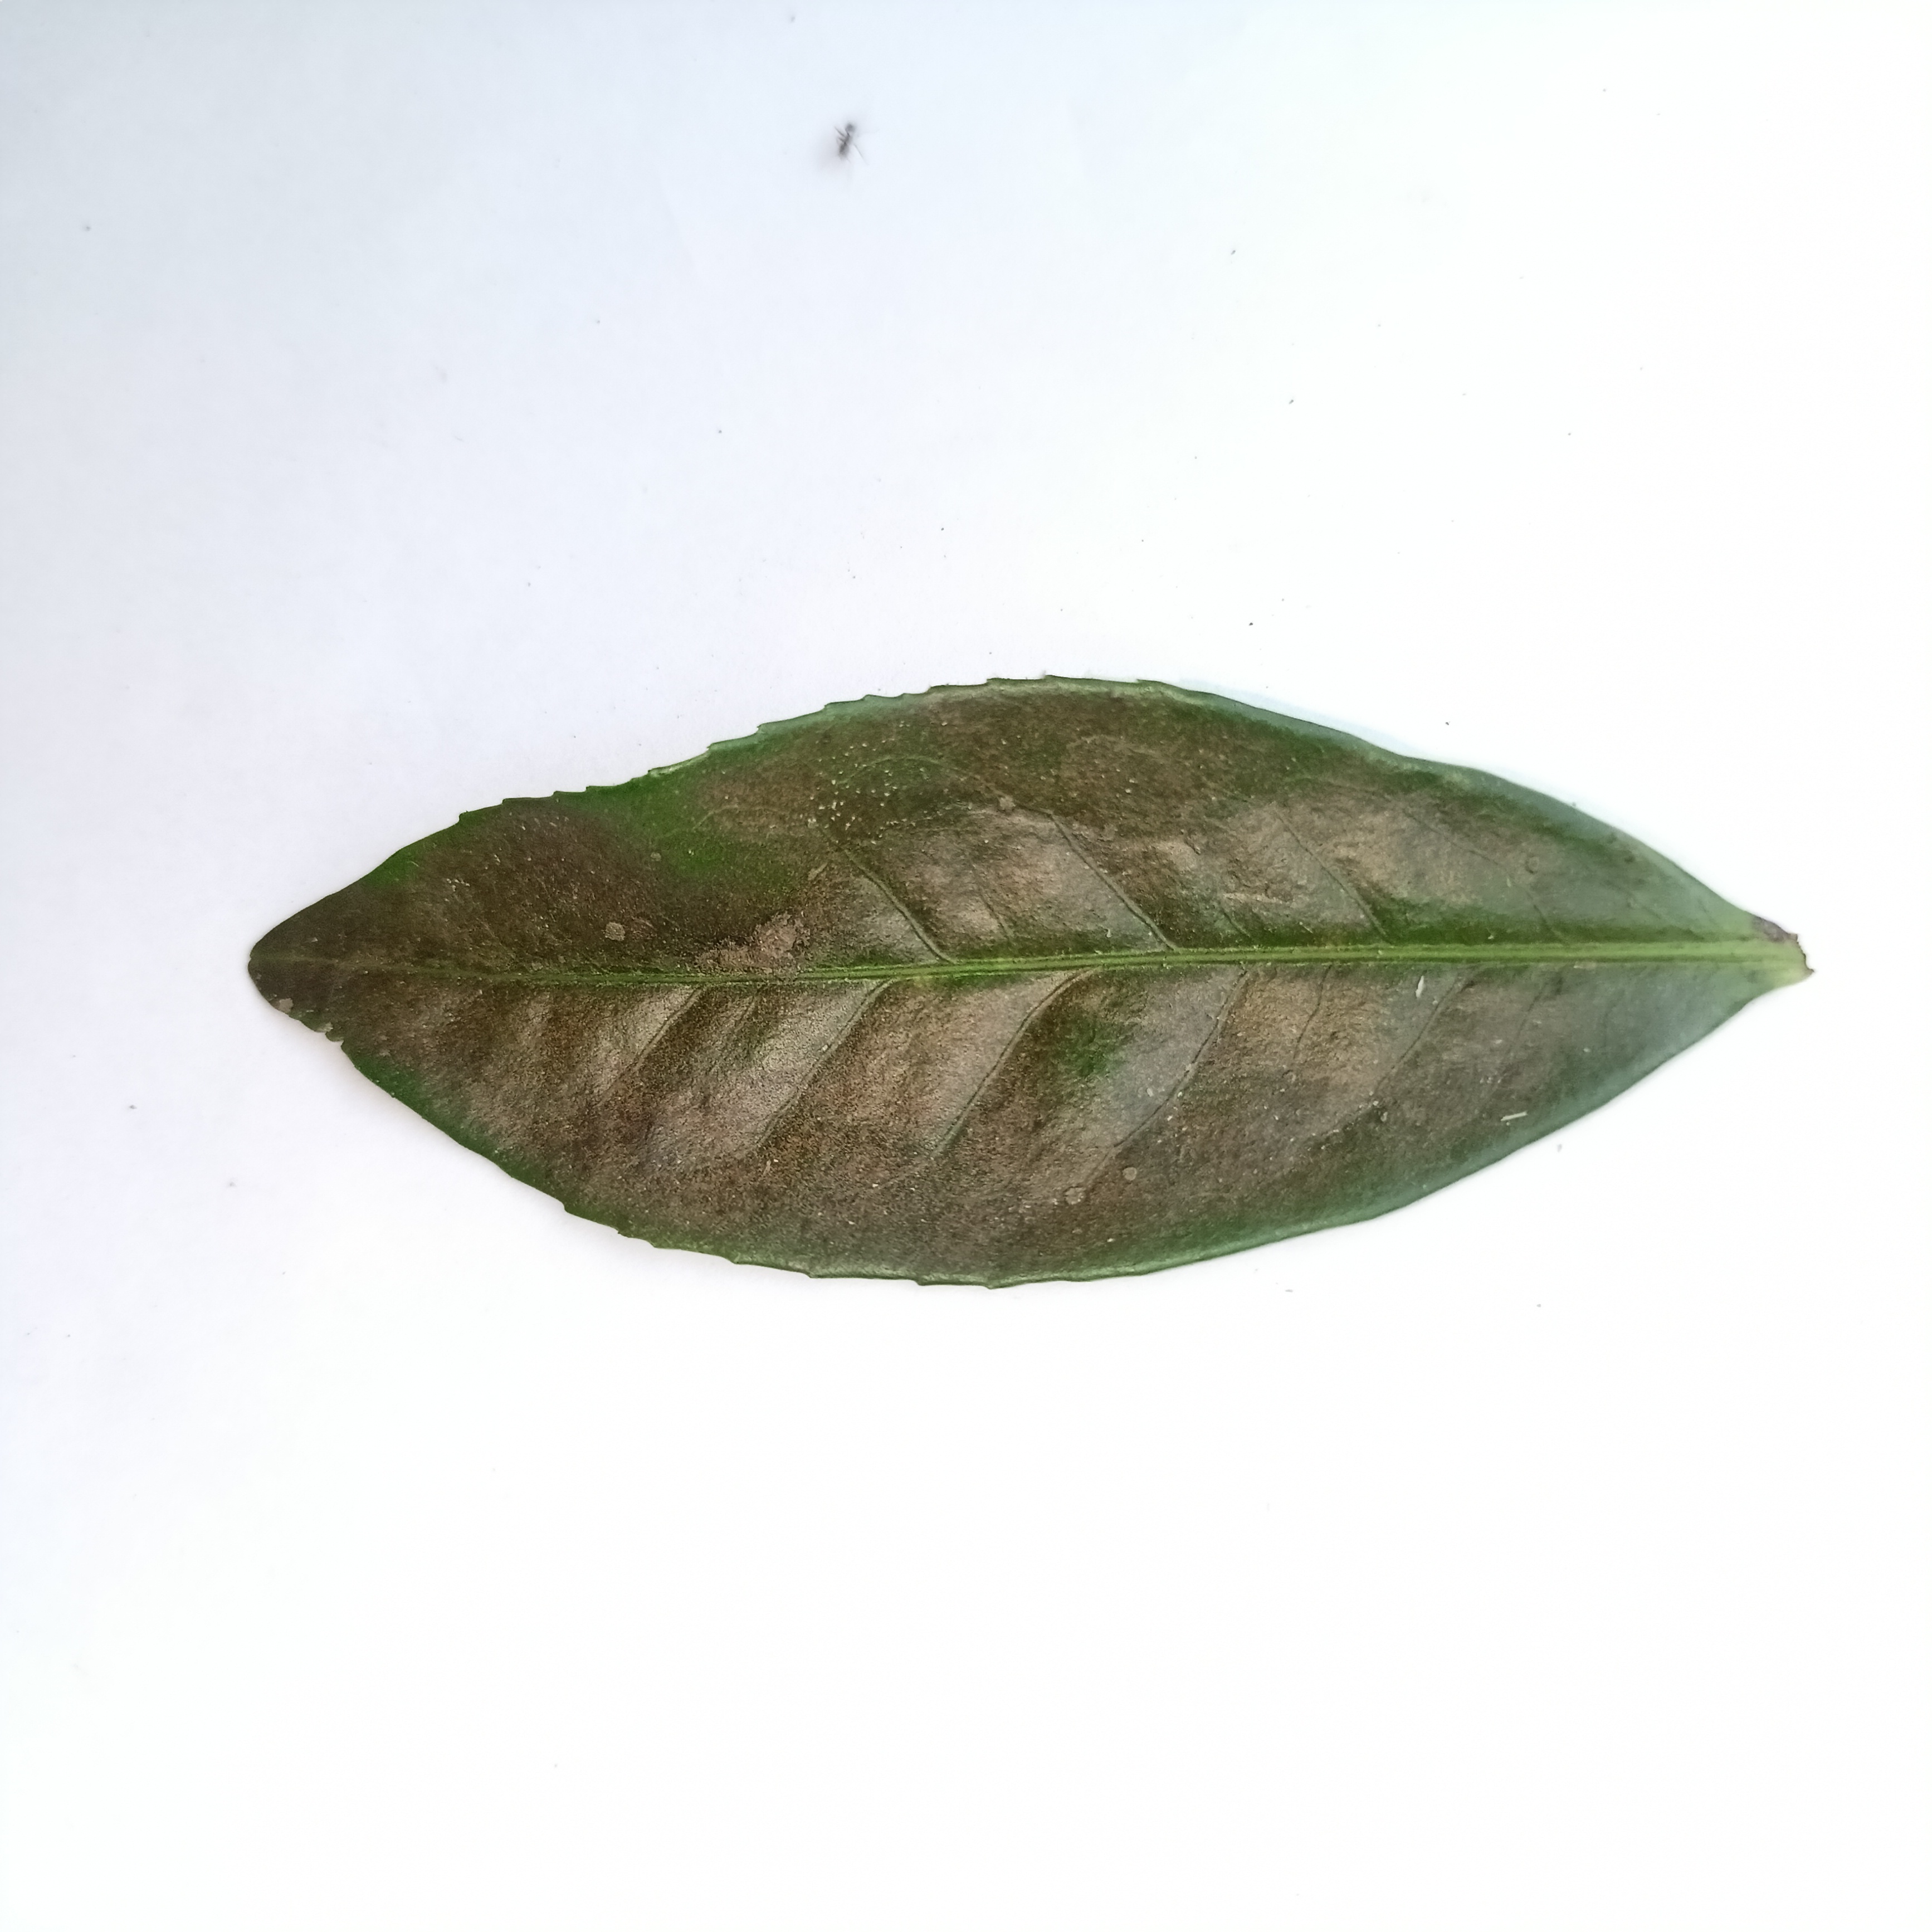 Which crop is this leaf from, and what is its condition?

tea, red rust
